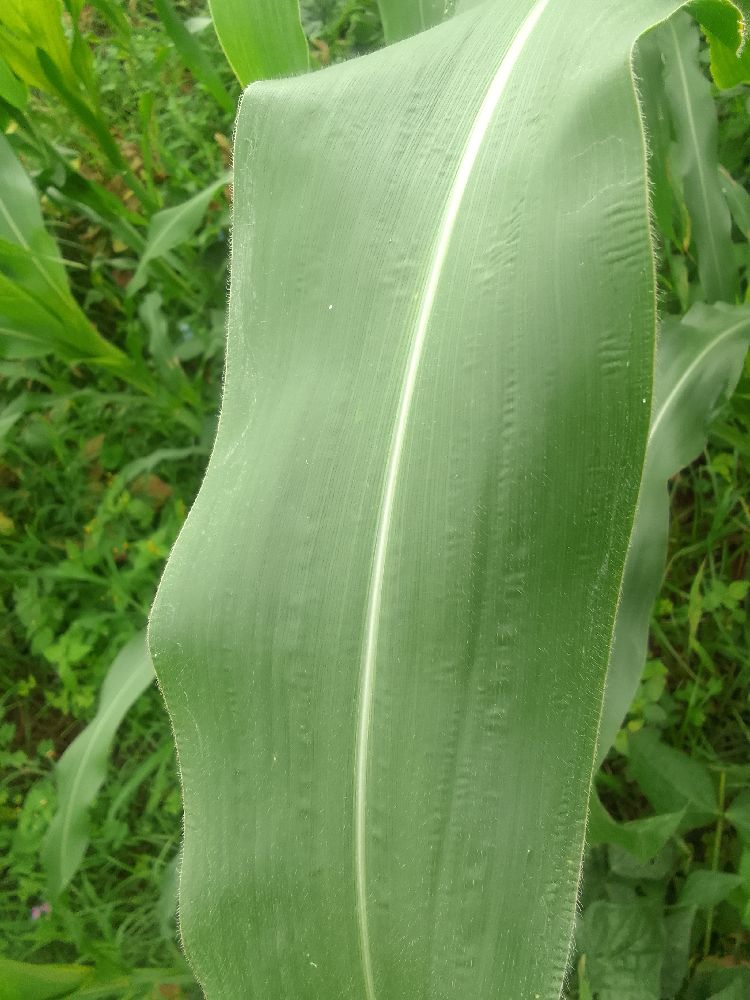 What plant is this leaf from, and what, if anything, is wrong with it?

maize, healthy
